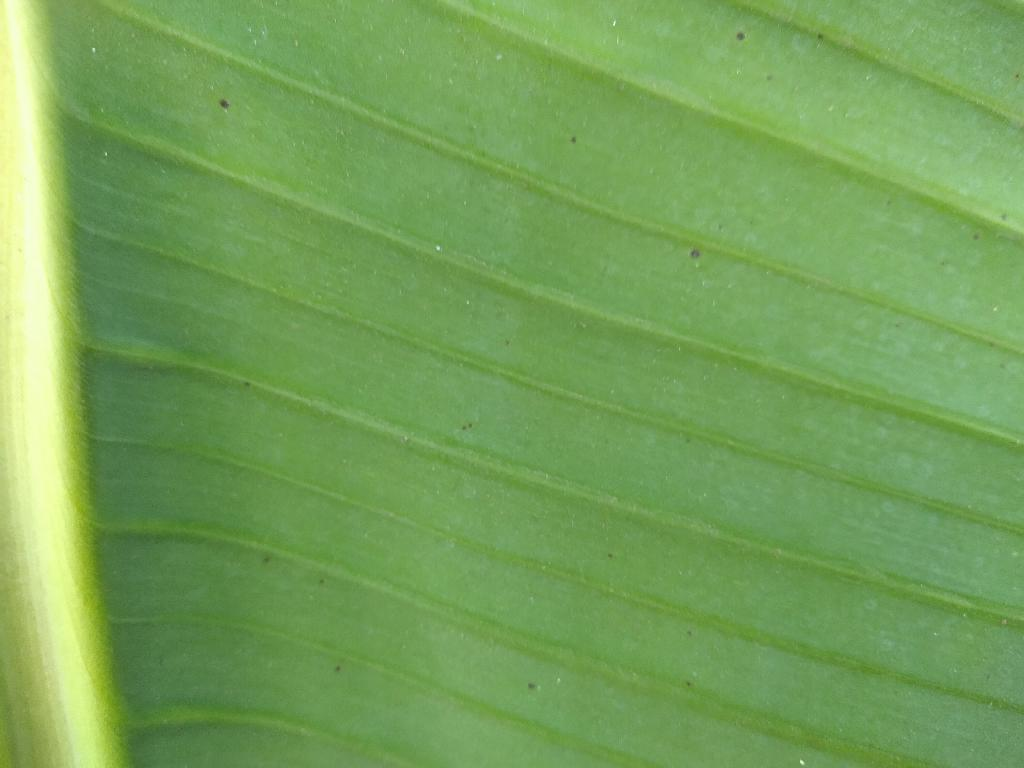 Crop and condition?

banana, healthy
